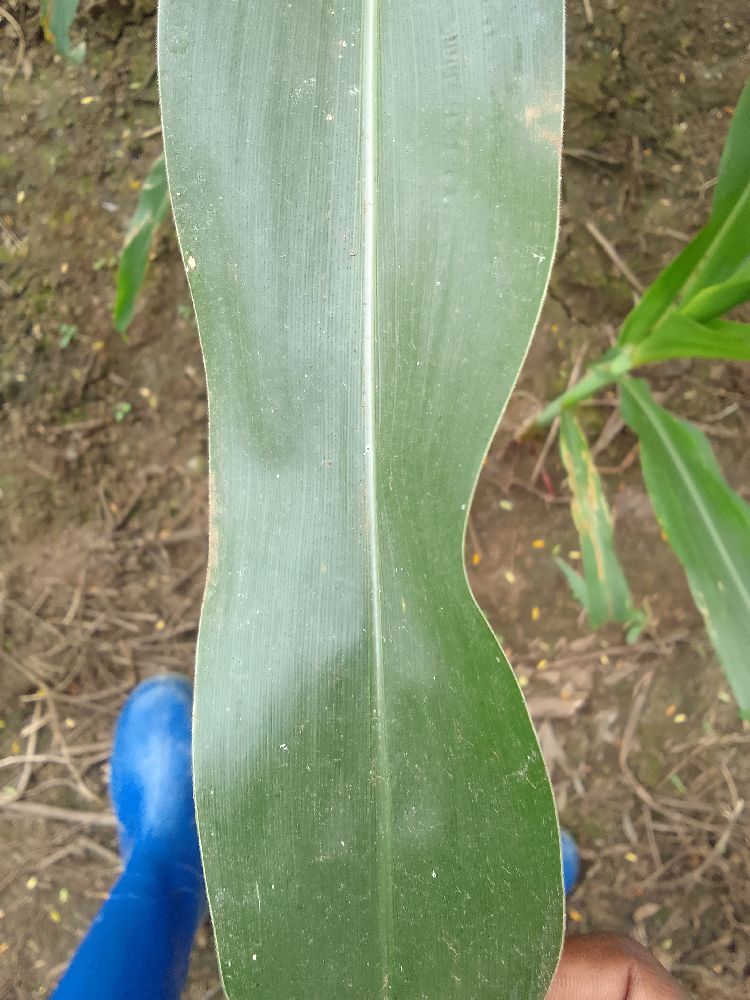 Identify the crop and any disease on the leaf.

maize, healthy
